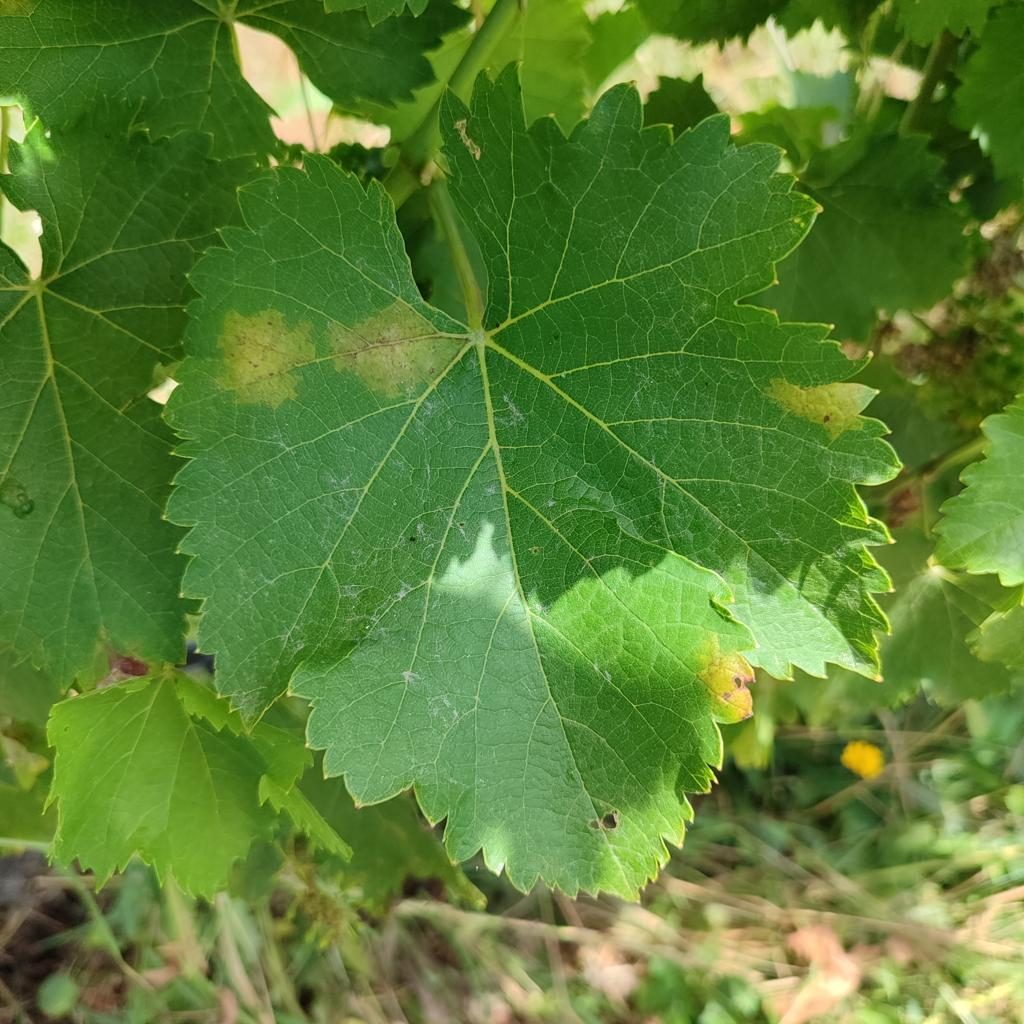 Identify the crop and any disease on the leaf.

grapevine, downy mildew
